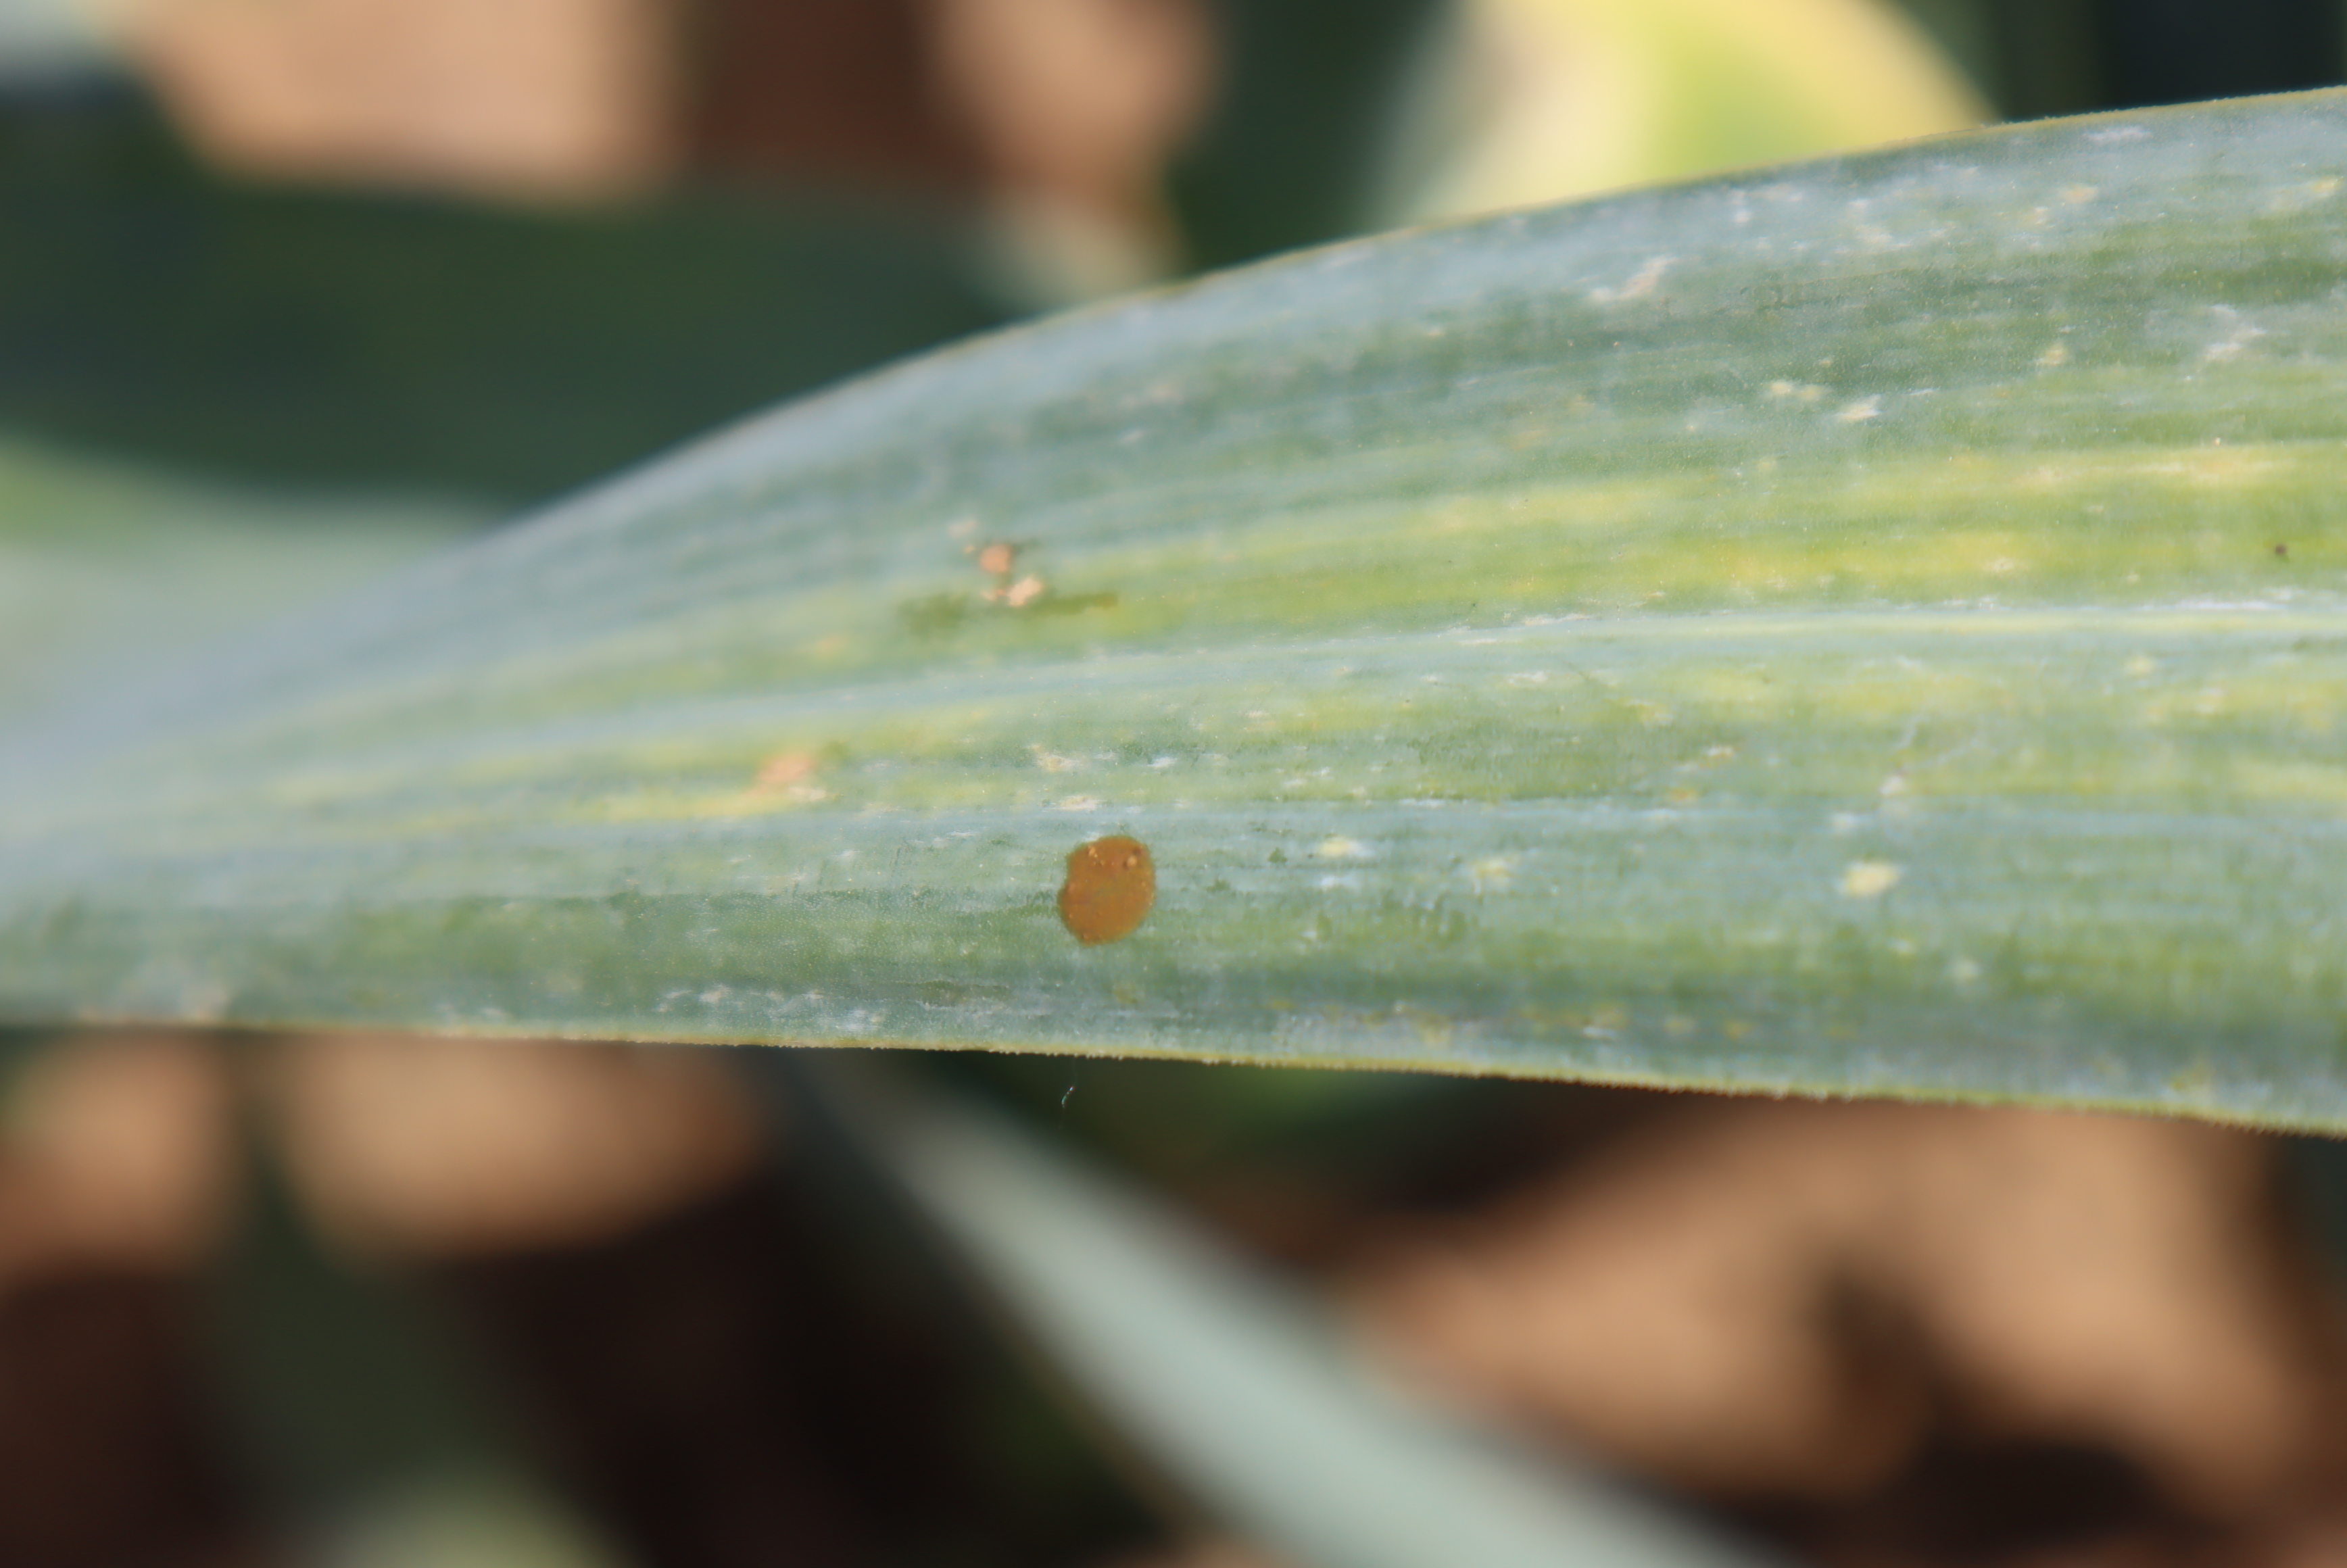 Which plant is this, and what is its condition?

elephant garlic, chlorosis
